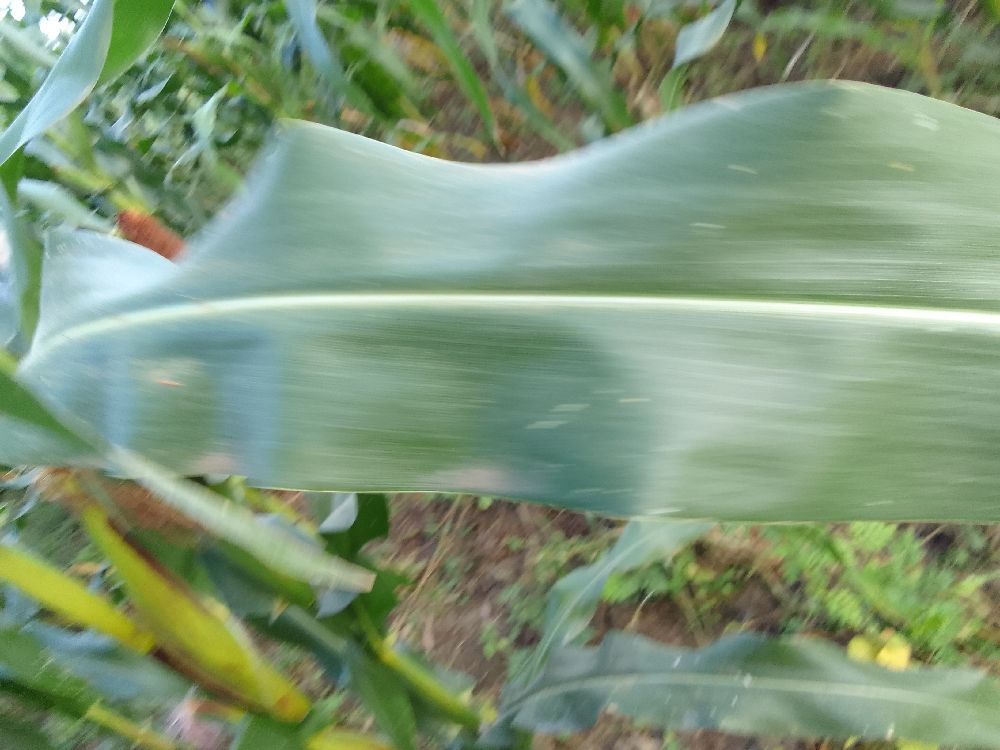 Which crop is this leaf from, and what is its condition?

maize, healthy
